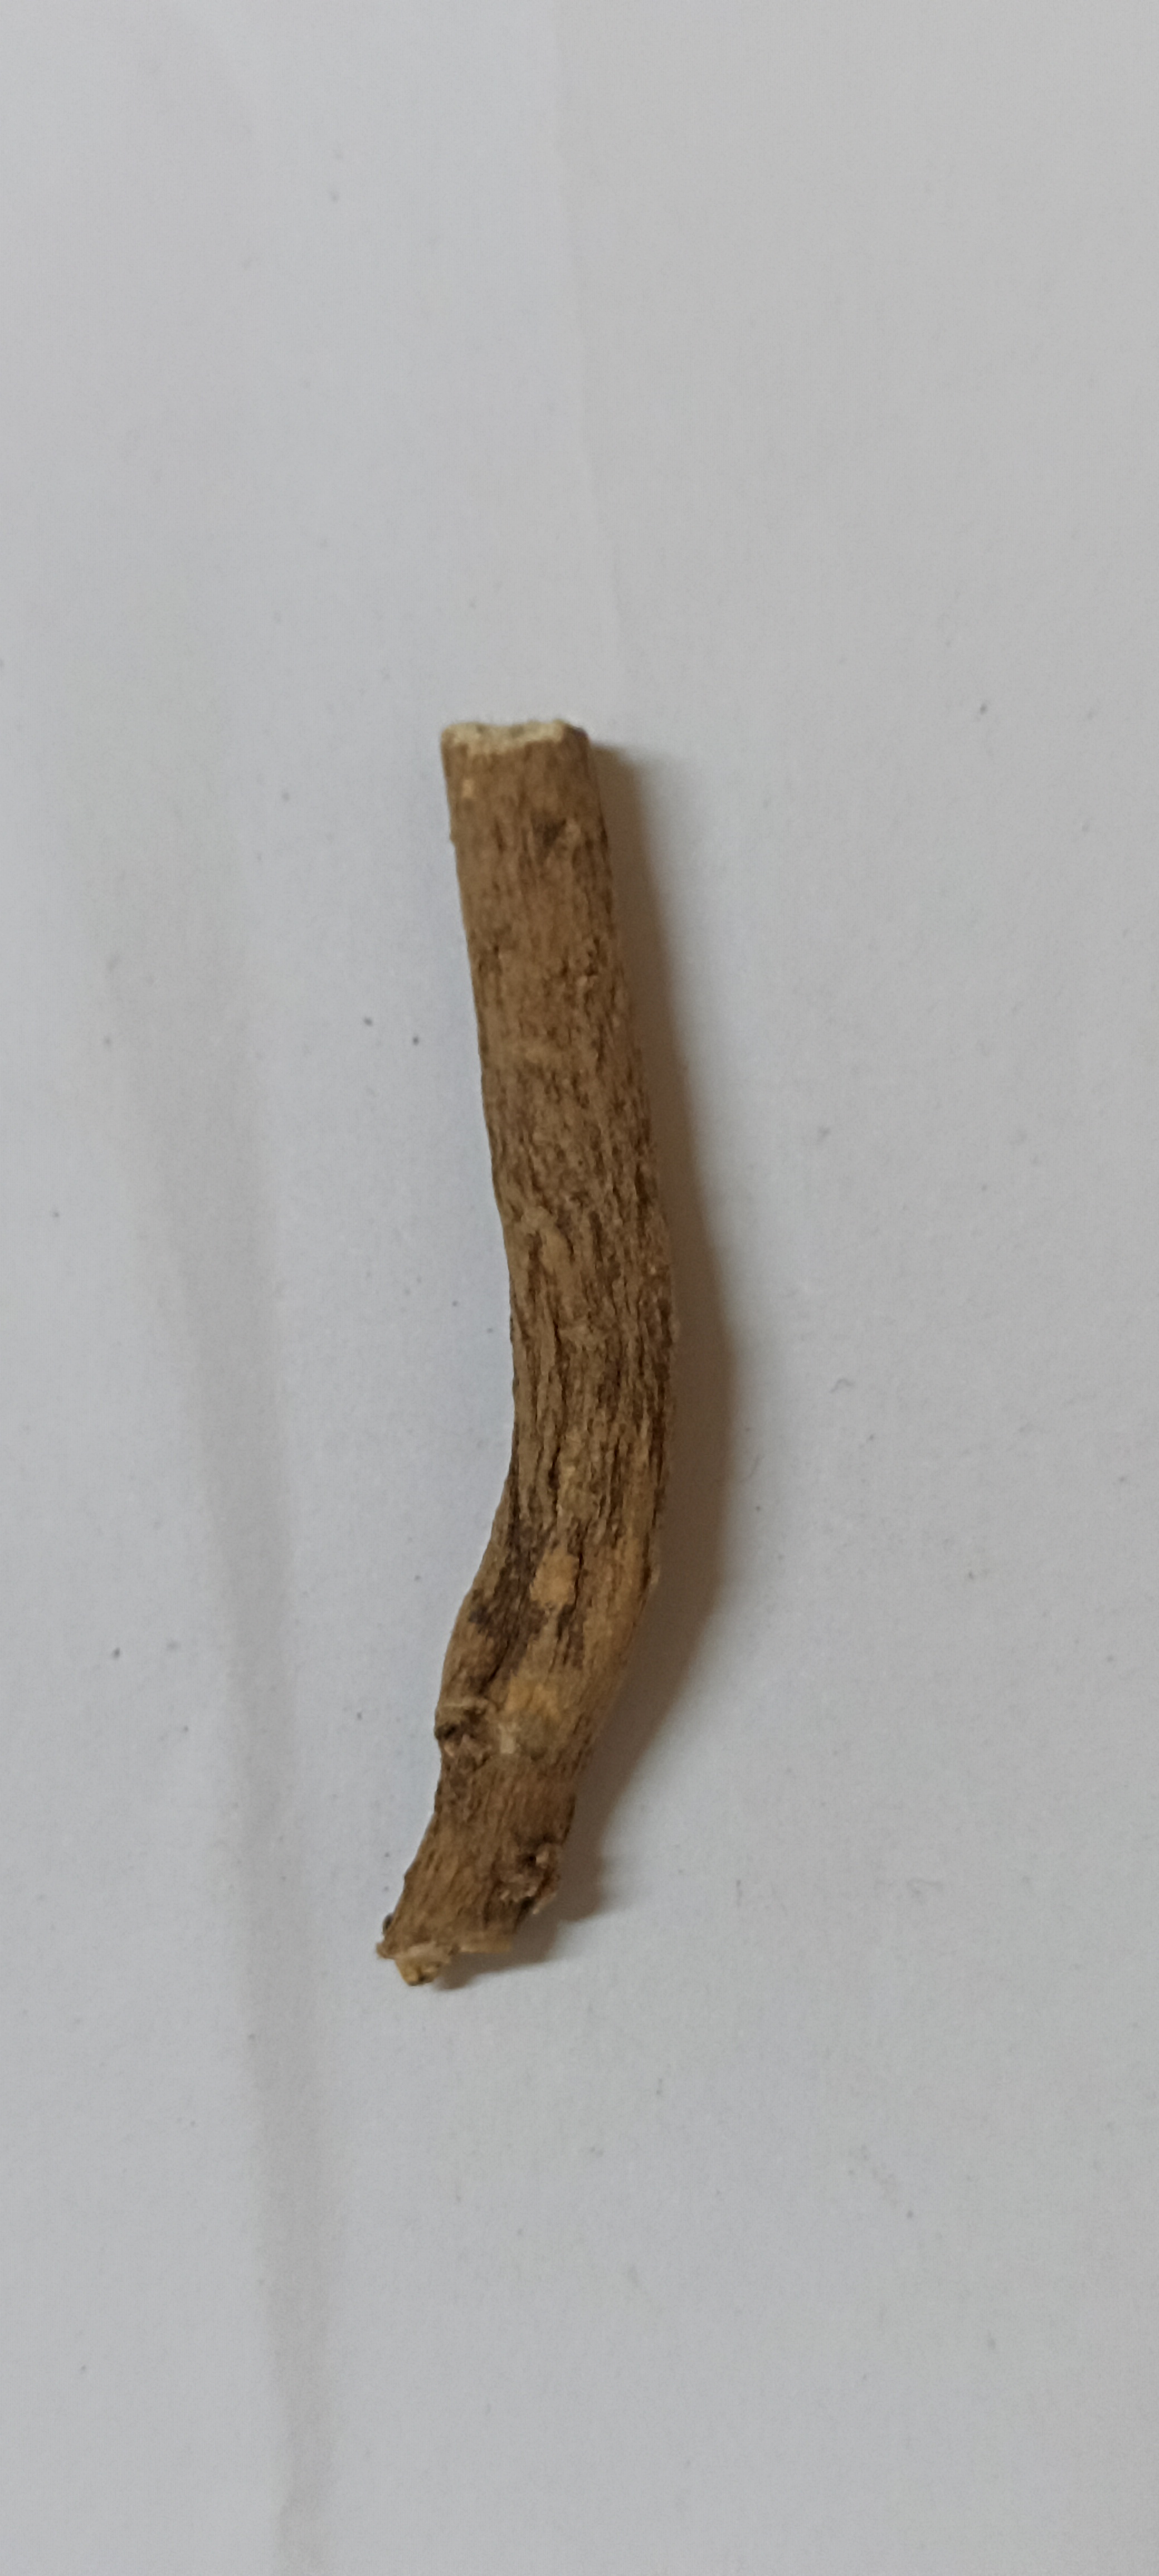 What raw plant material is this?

ashwagandha
